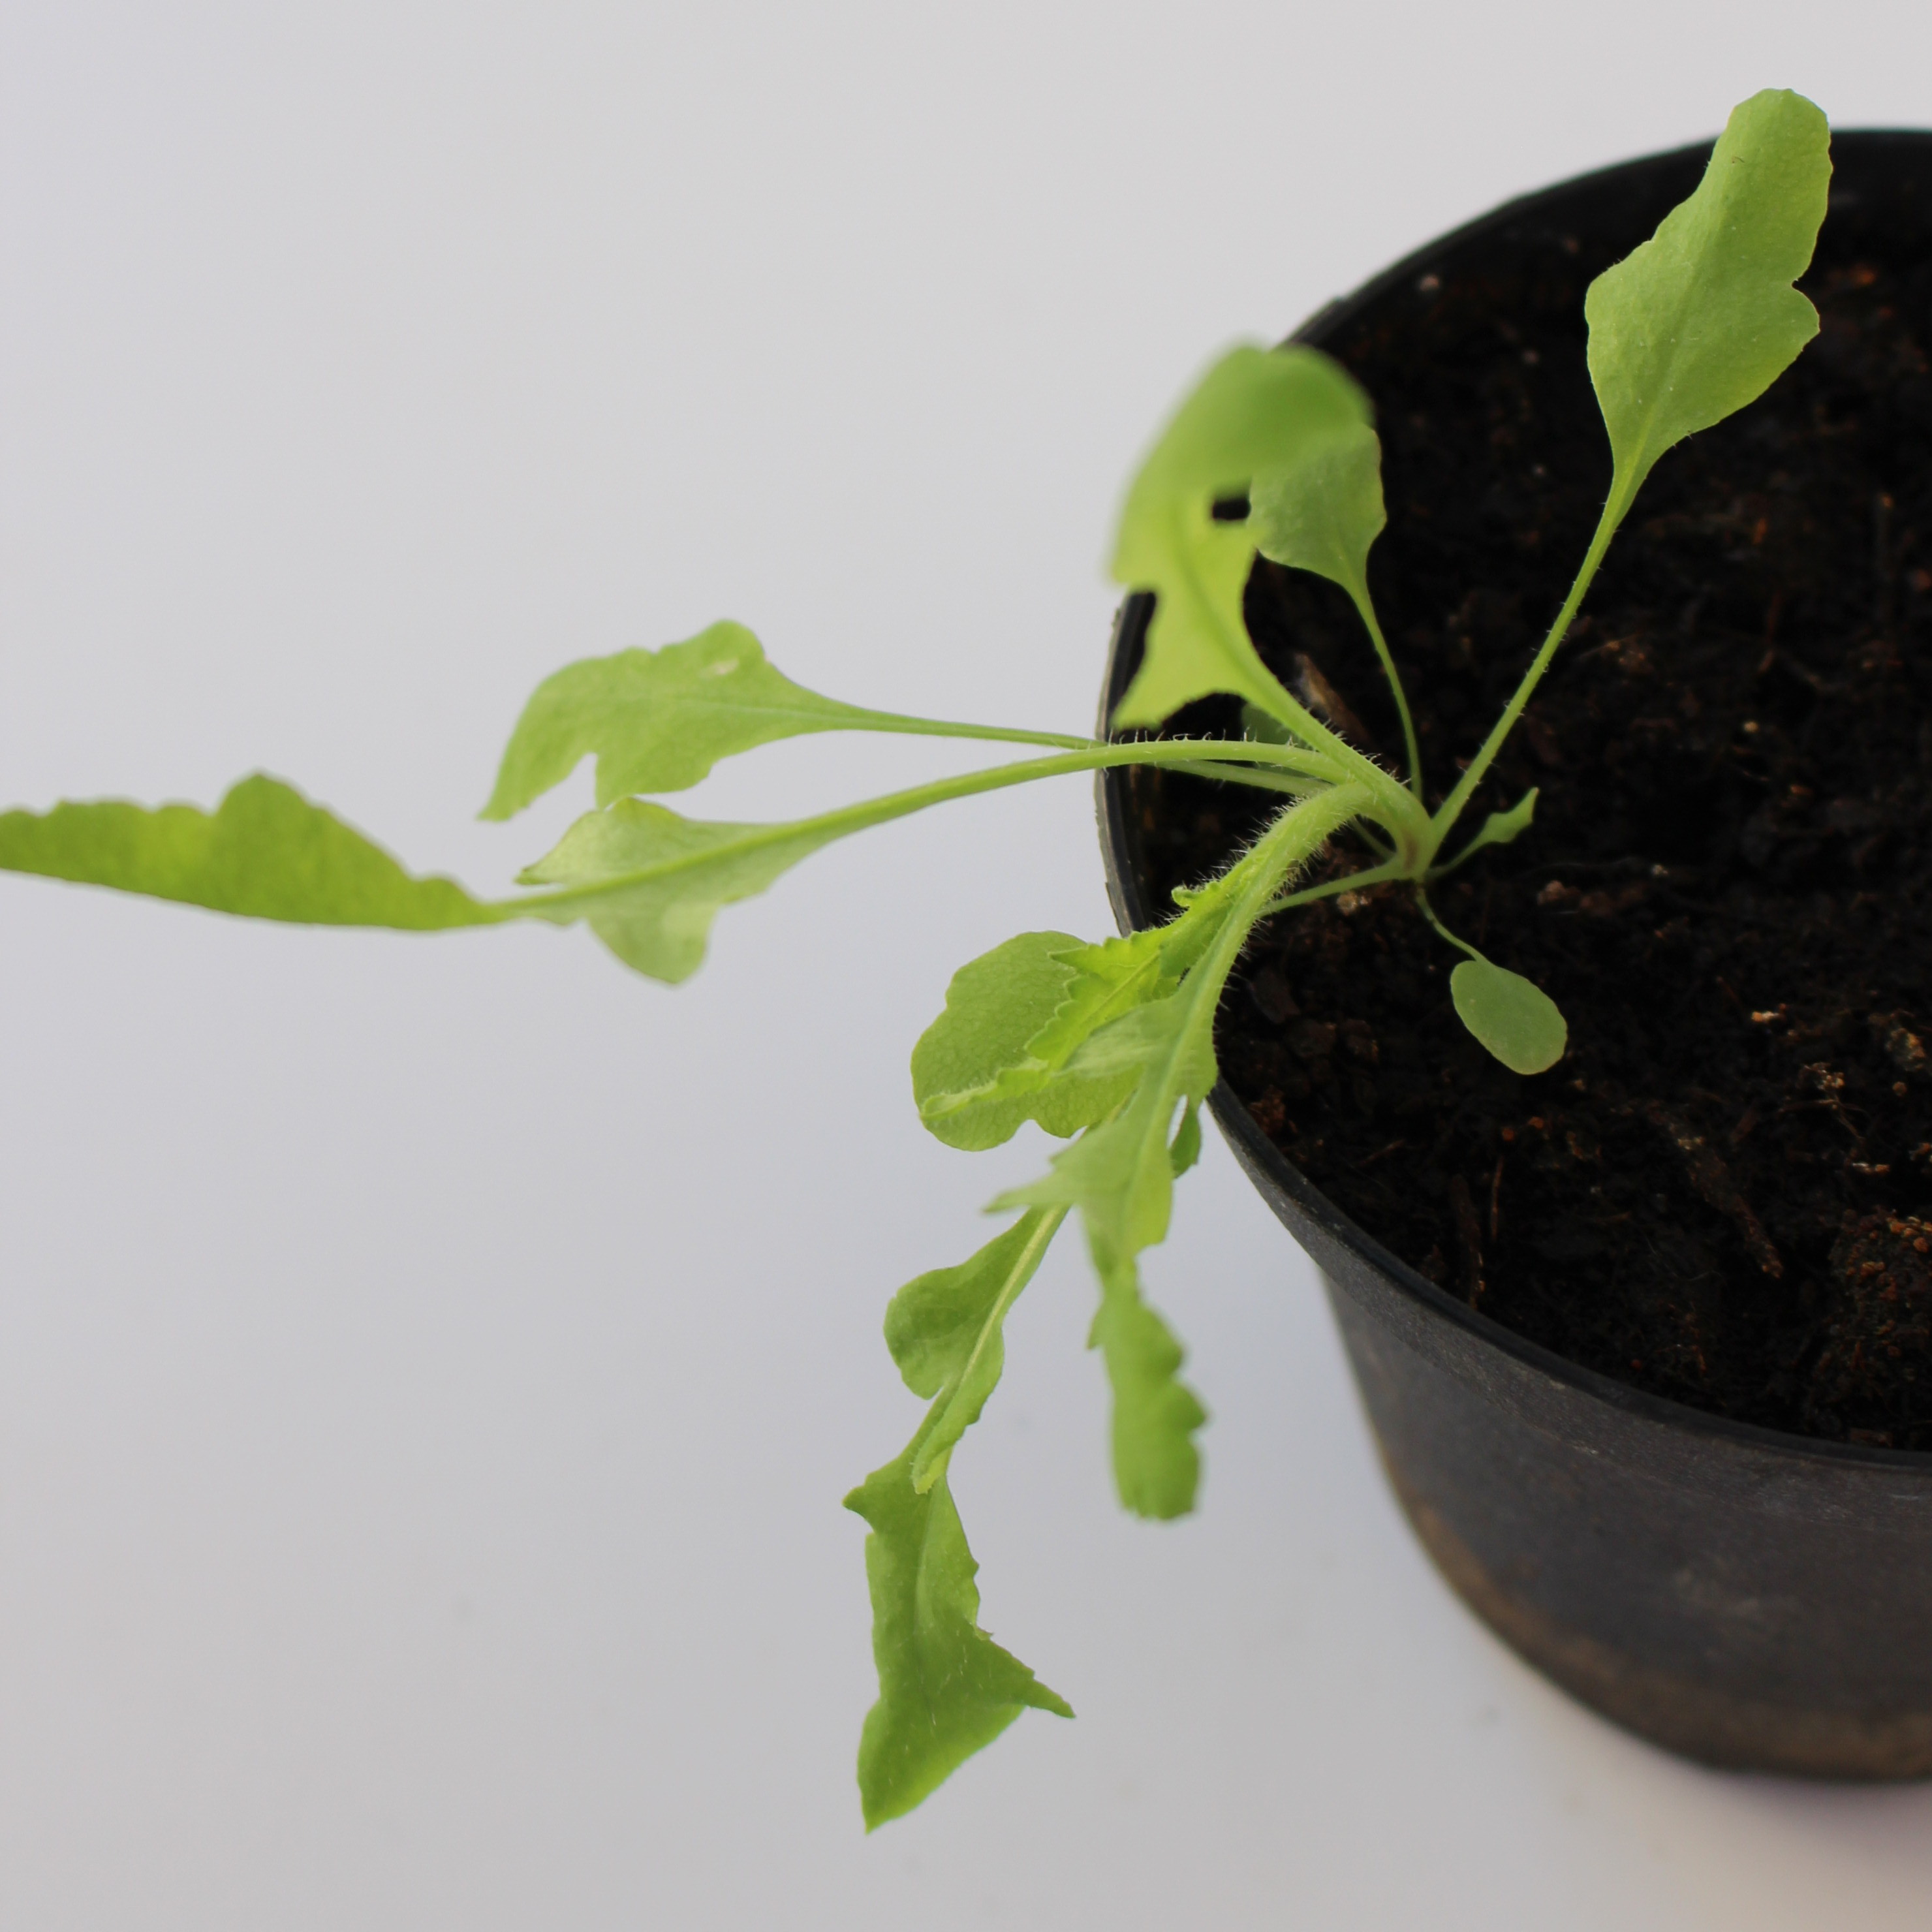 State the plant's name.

Papaver rhoeas
